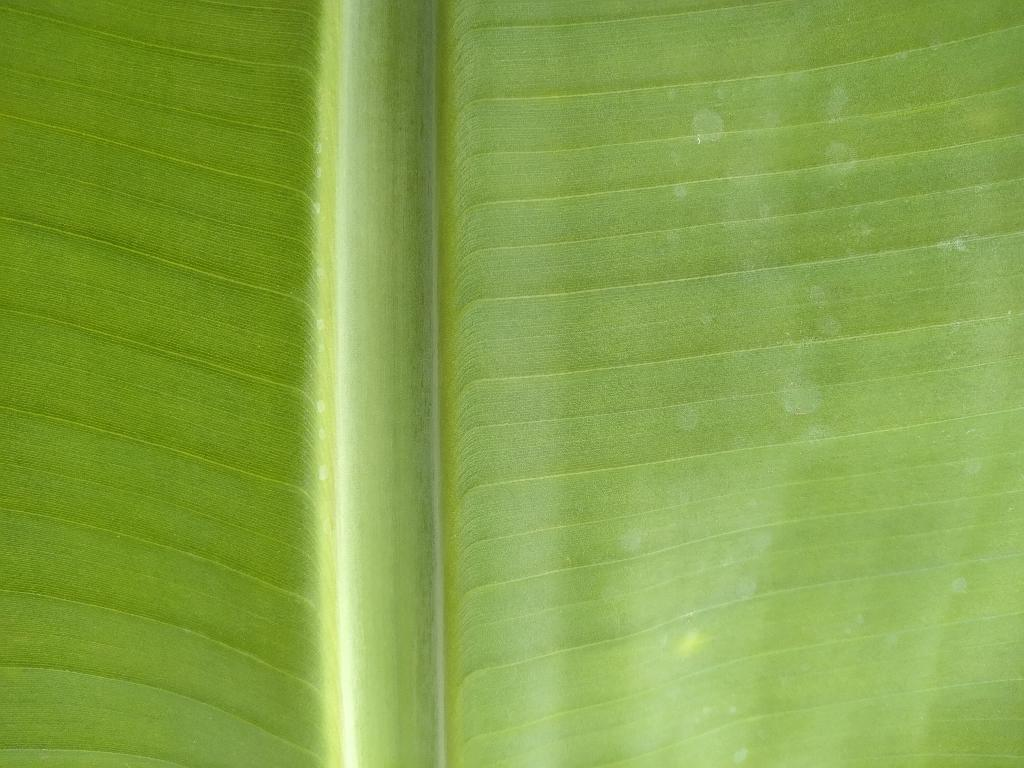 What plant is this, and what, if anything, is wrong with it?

banana, healthy
